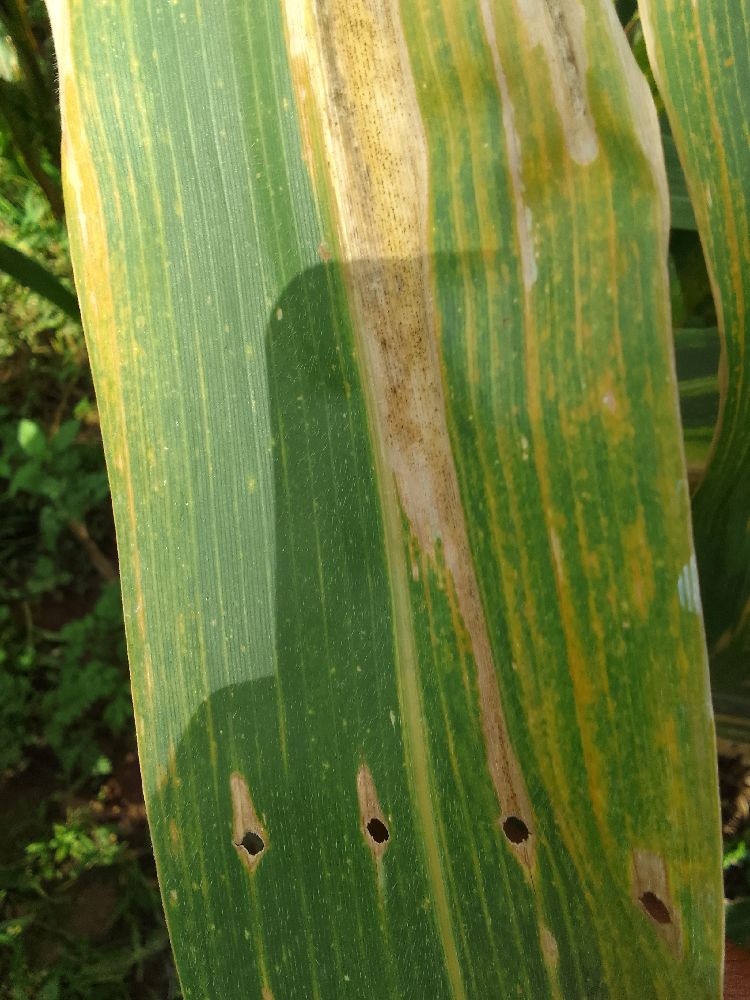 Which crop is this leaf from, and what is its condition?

maize, maize lethal necrosis
